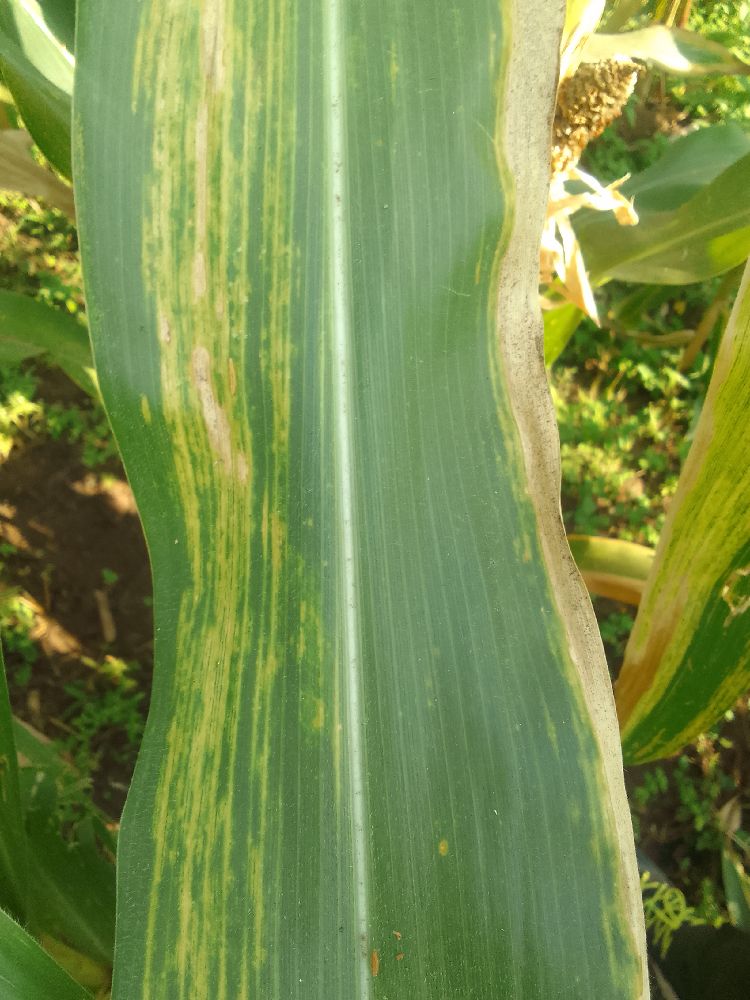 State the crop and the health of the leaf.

maize, maize lethal necrosis
